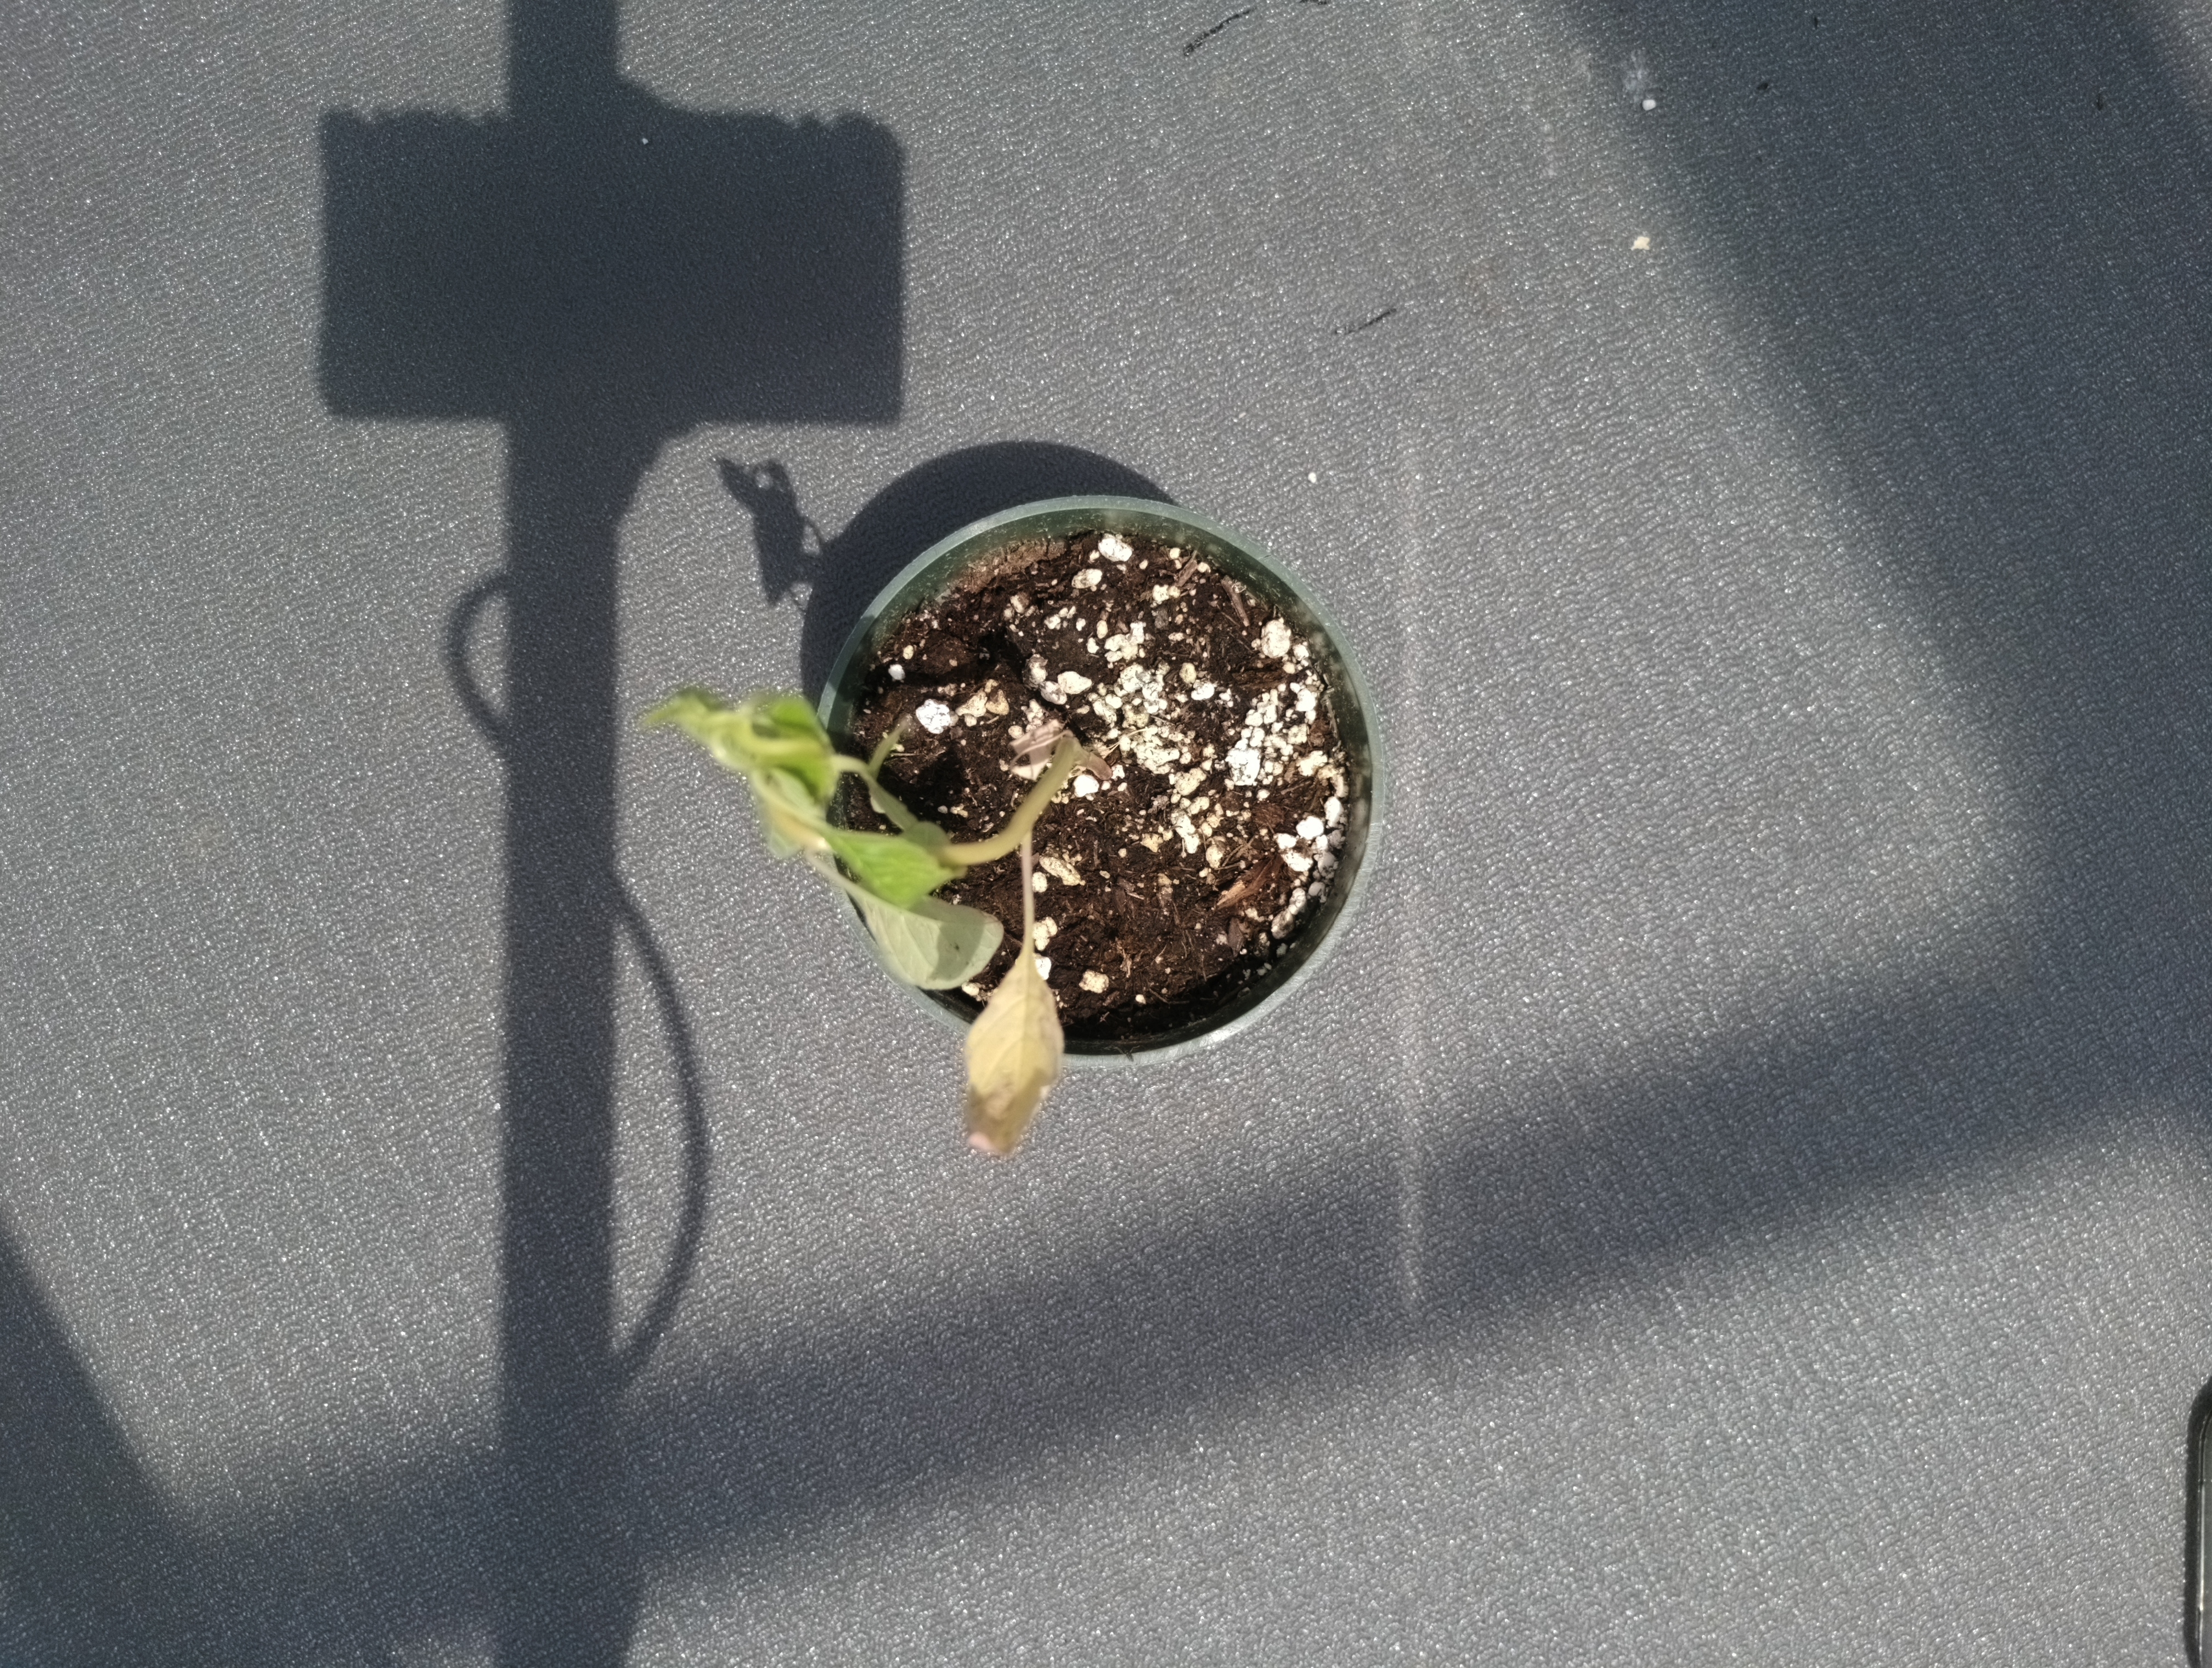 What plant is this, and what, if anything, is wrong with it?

waterhemp, epinasty
